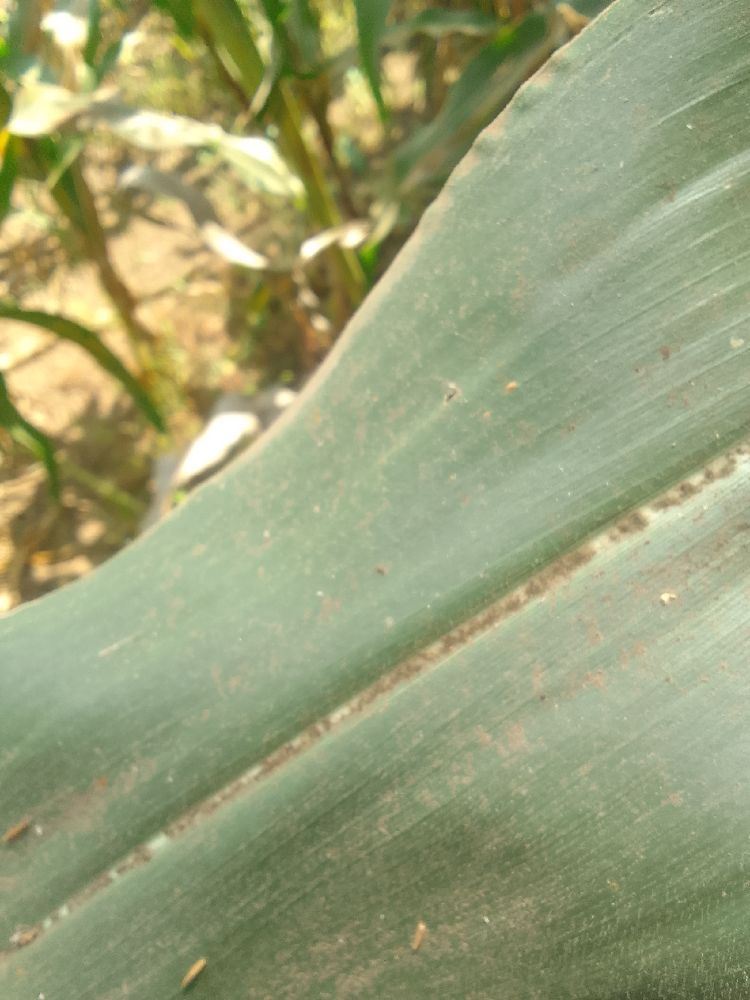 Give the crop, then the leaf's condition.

maize, healthy
